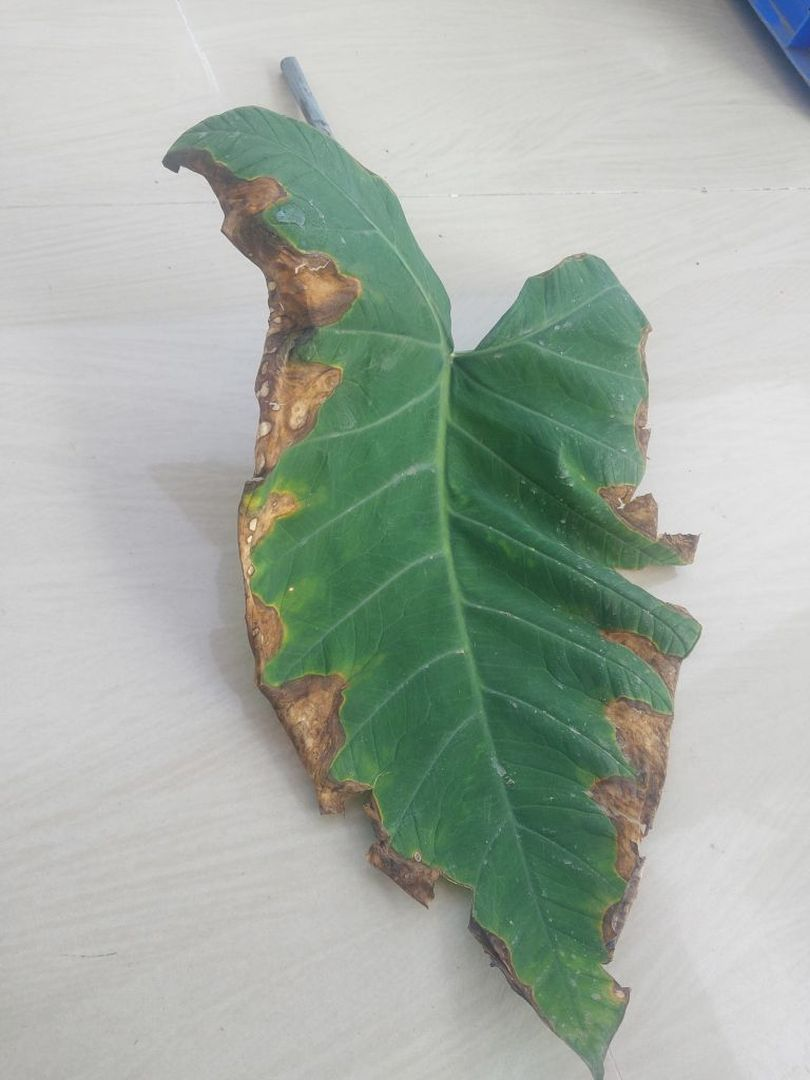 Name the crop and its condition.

taro, leaf blight
